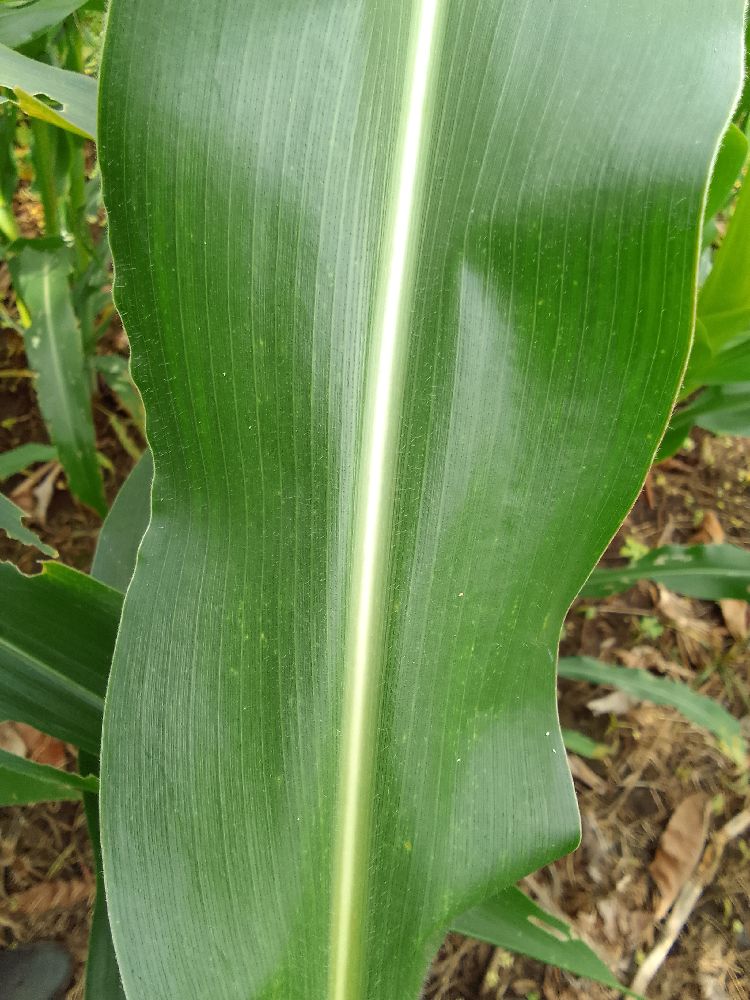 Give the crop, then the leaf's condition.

maize, healthy
